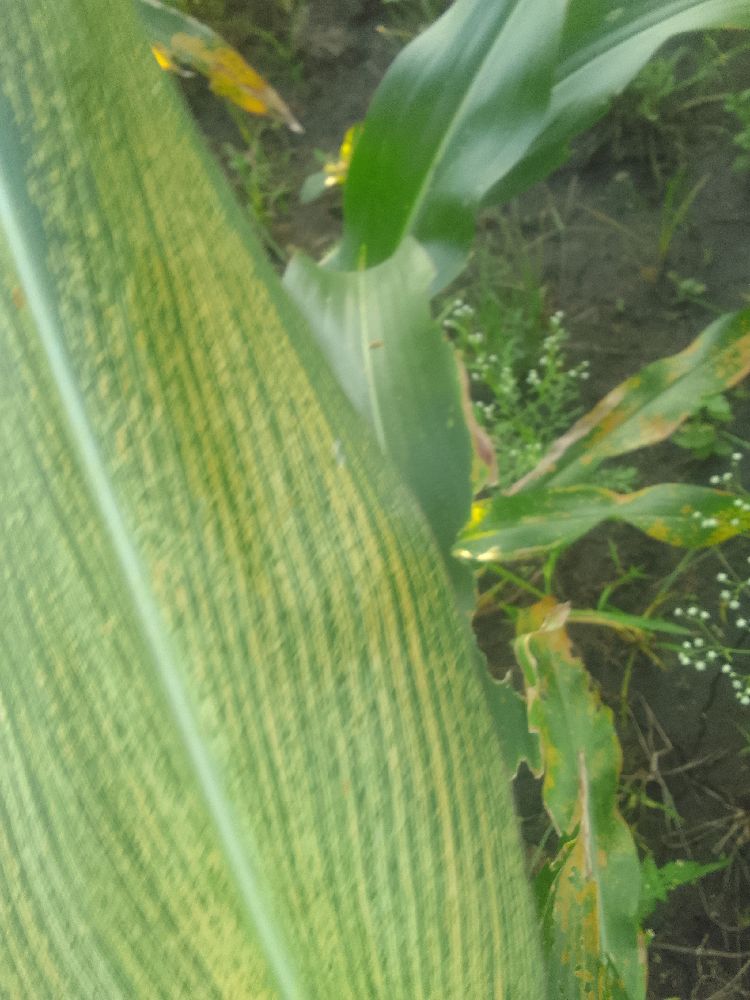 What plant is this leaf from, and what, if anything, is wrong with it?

maize, maize streak virus
